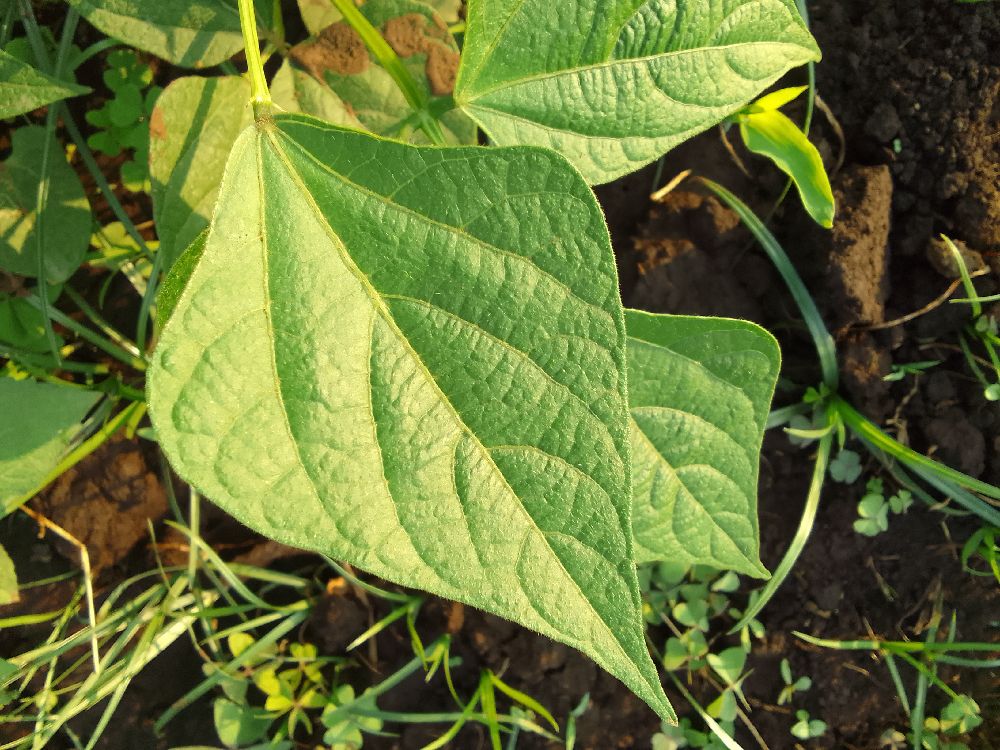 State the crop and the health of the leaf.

common bean, healthy
